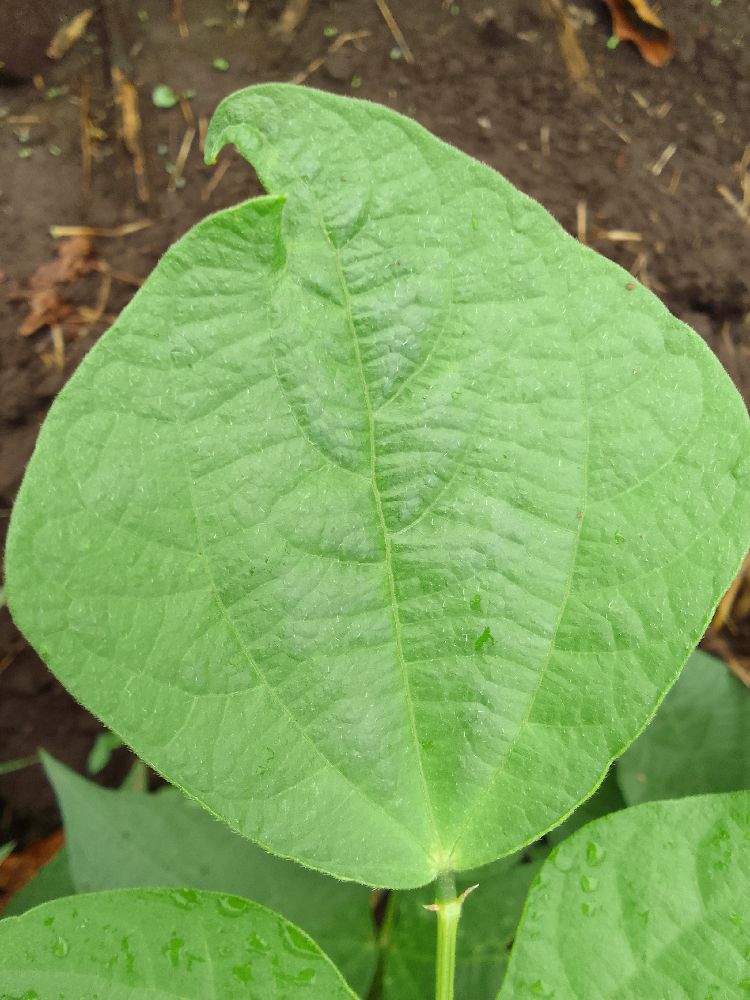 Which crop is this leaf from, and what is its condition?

common bean, healthy
